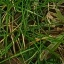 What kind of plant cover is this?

grass
